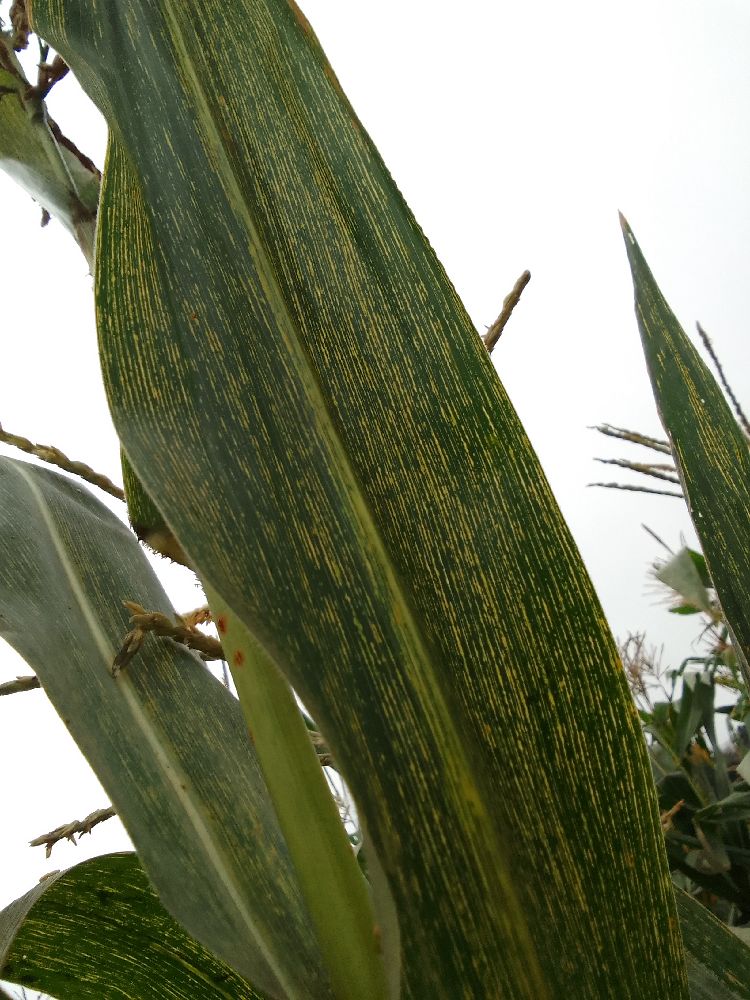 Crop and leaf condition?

maize, maize streak virus
